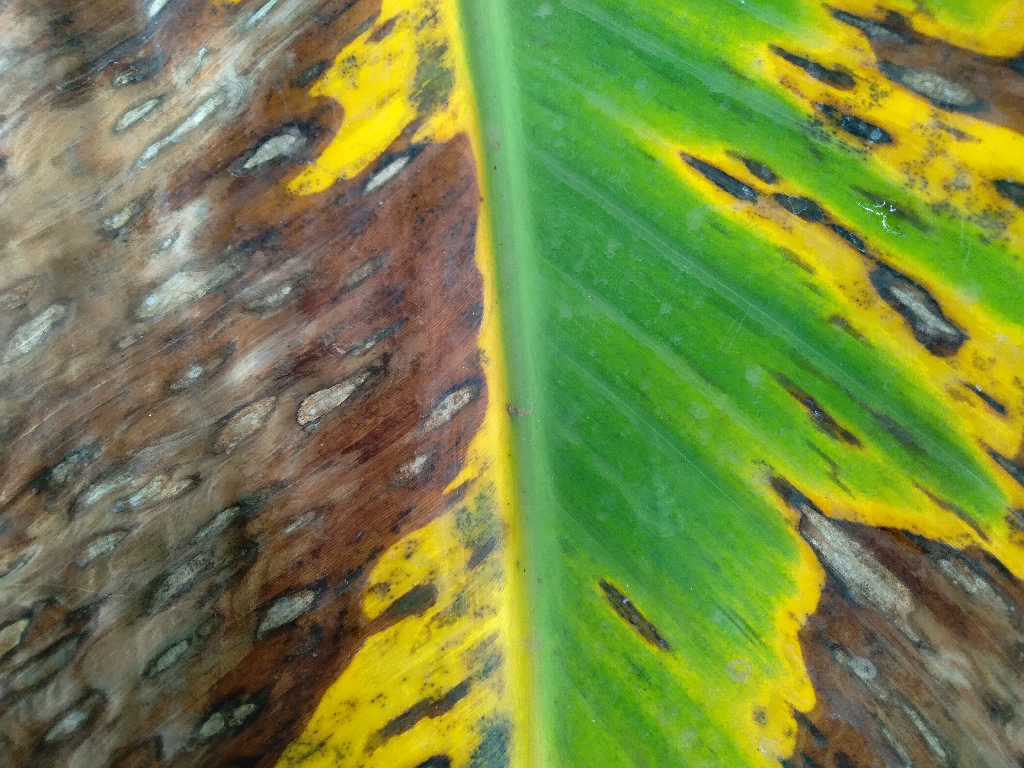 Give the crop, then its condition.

banana, black sigatoka
